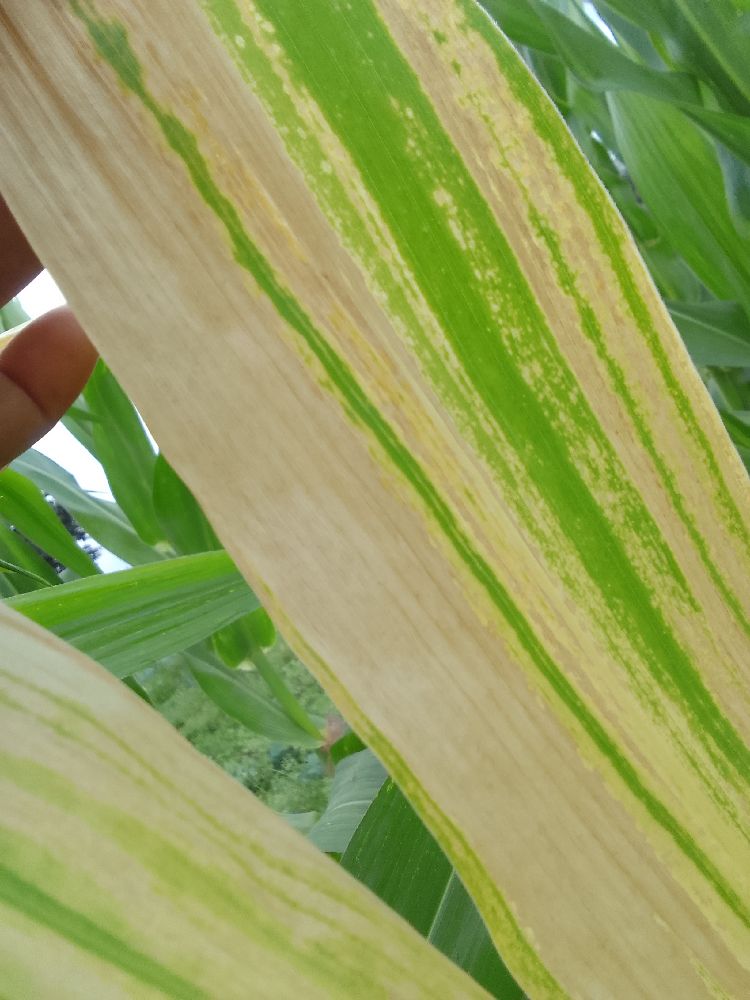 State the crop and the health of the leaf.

maize, maize lethal necrosis
